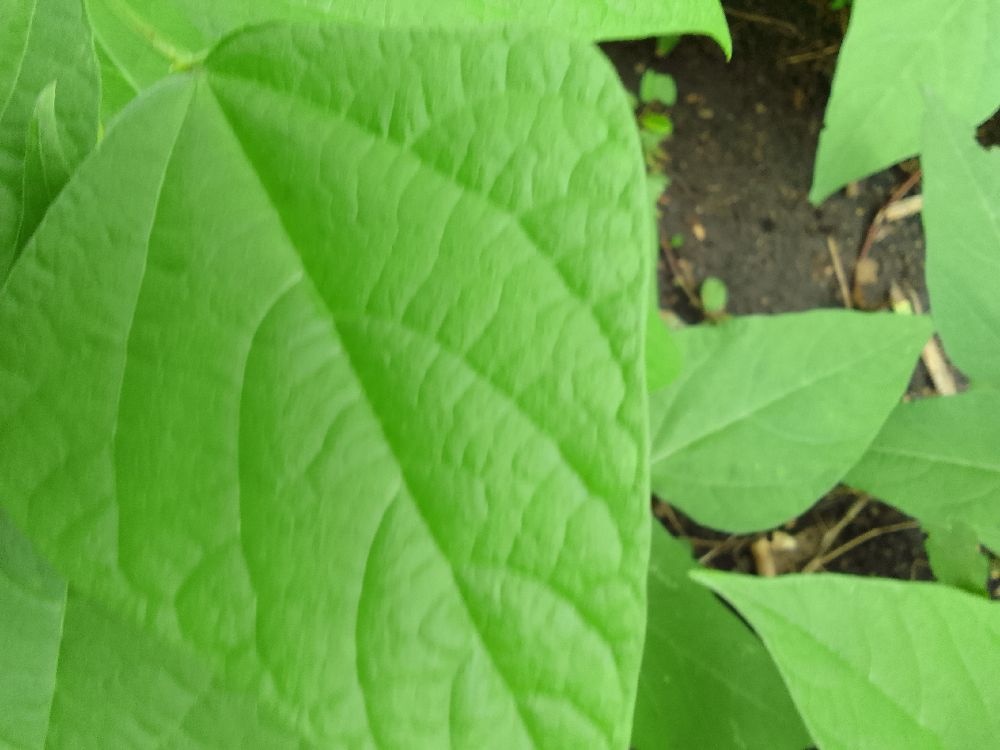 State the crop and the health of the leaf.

common bean, healthy
